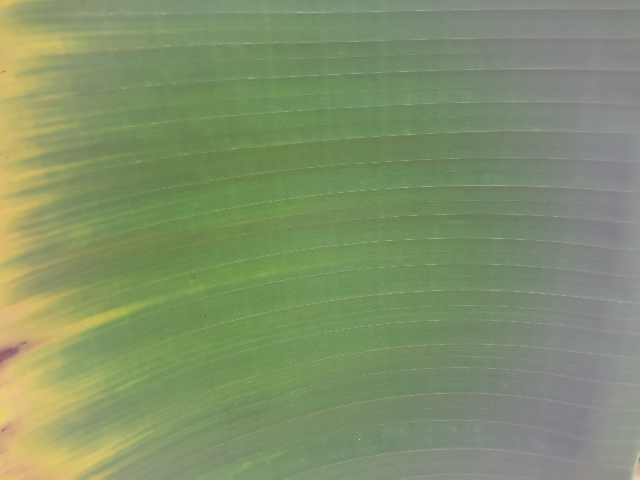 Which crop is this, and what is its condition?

banana, fusarium wilt race 1
